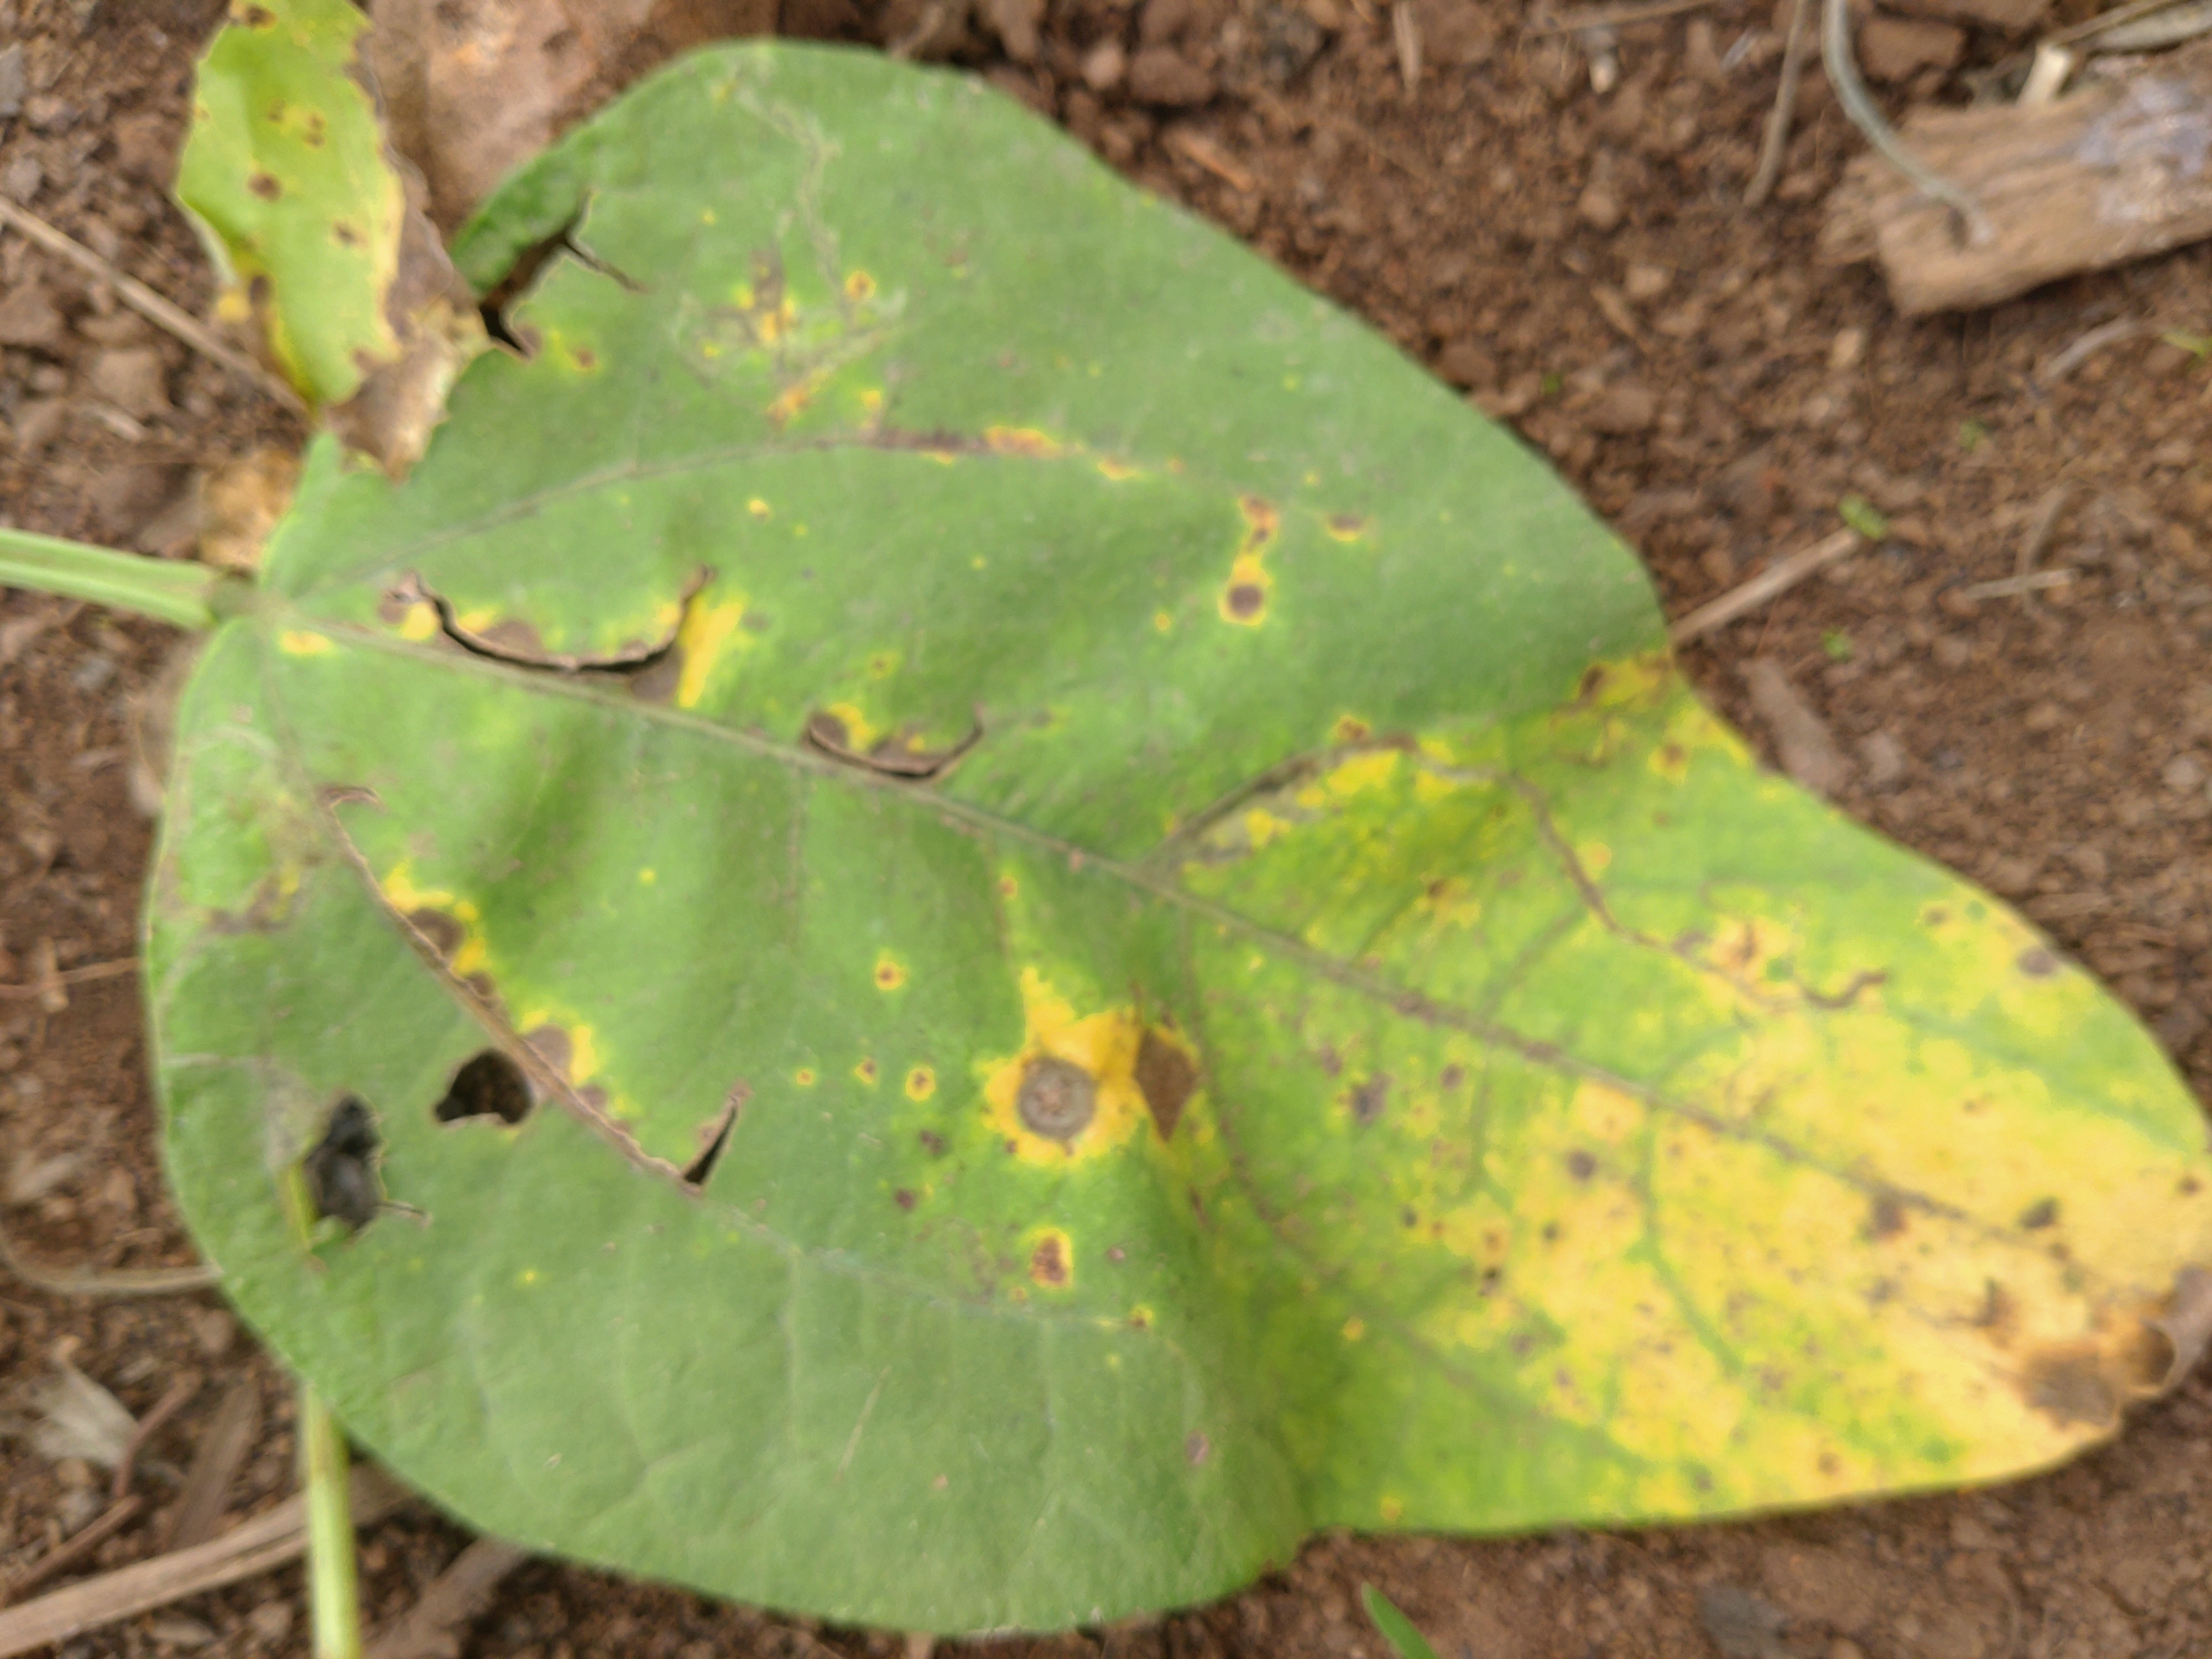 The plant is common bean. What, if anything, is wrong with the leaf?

rust
